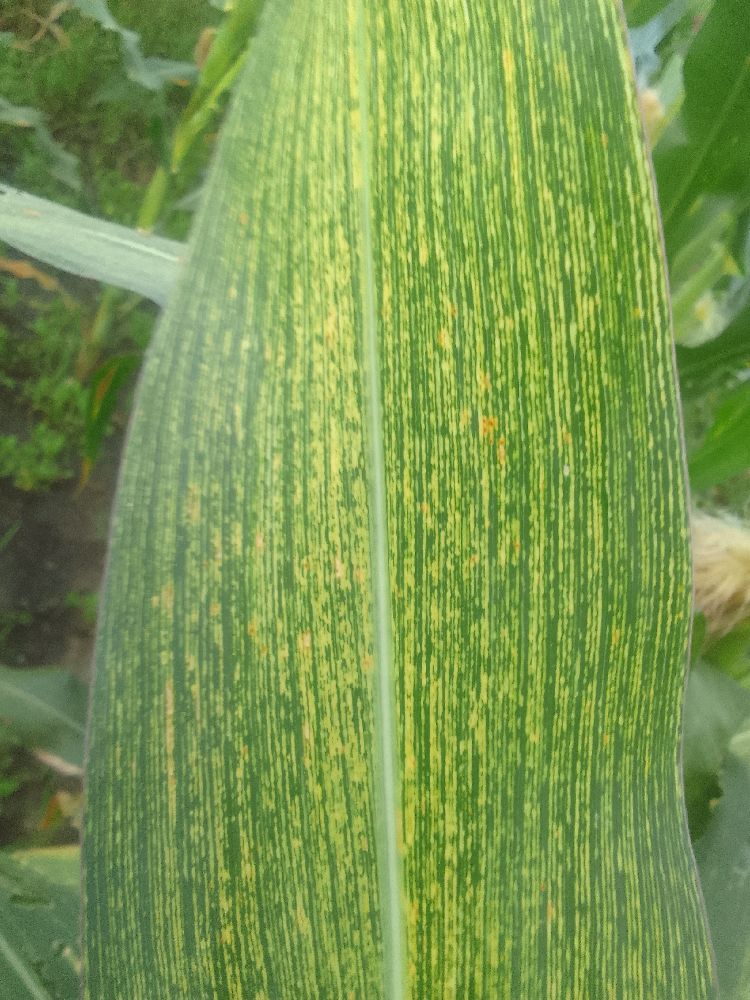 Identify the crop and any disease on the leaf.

maize, maize streak virus
